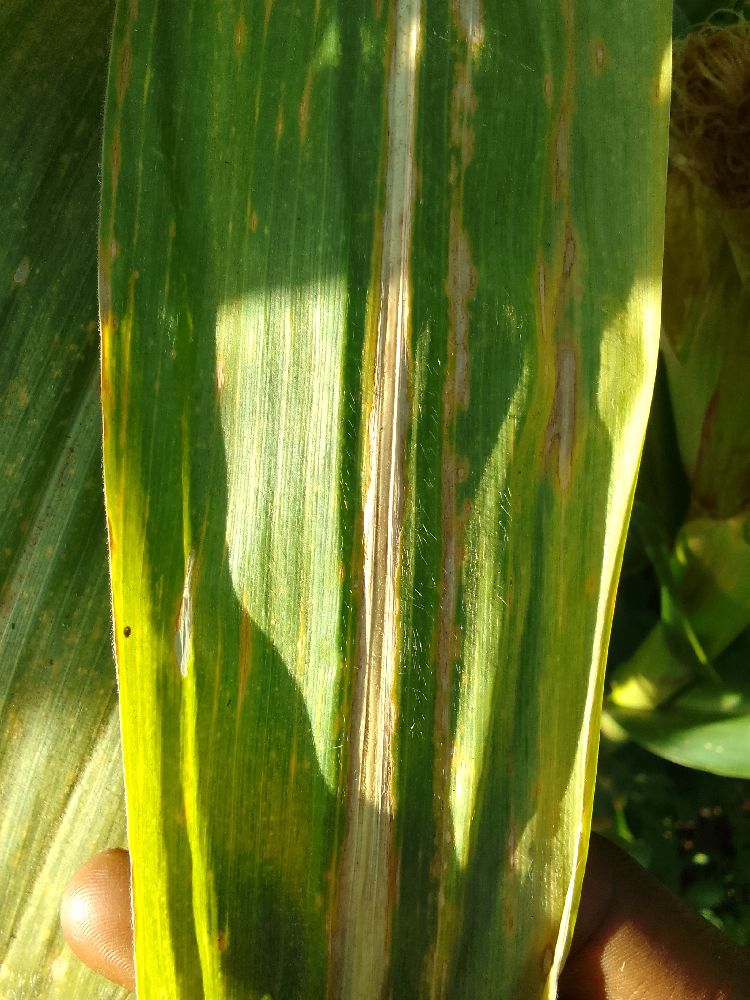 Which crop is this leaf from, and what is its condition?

maize, maize lethal necrosis
